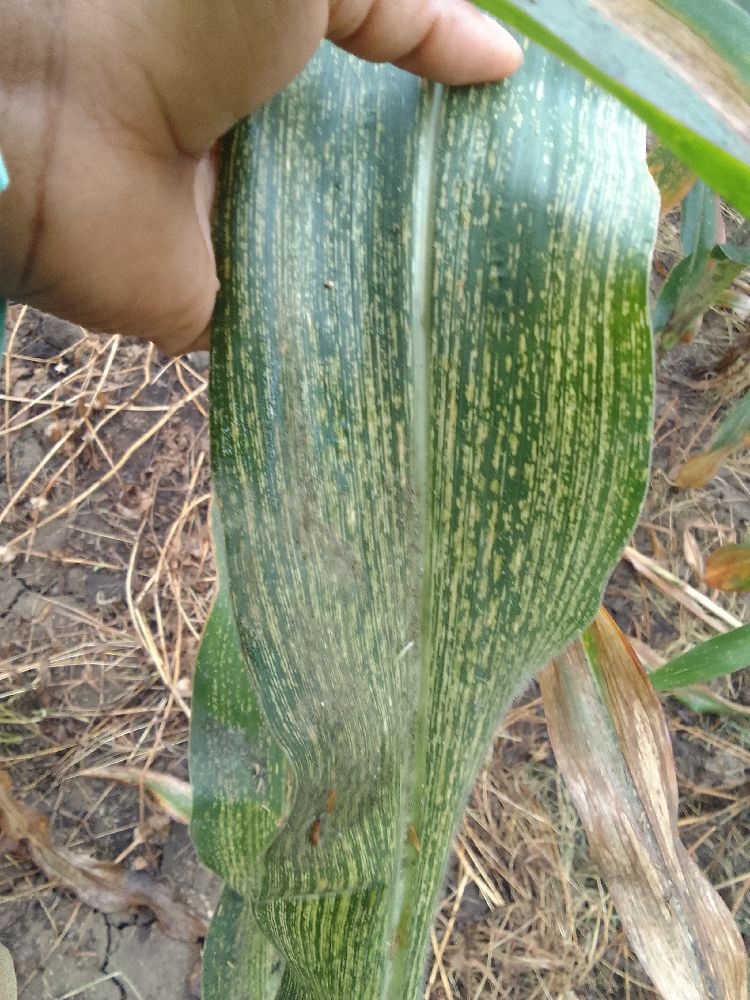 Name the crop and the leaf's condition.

maize, maize streak virus
